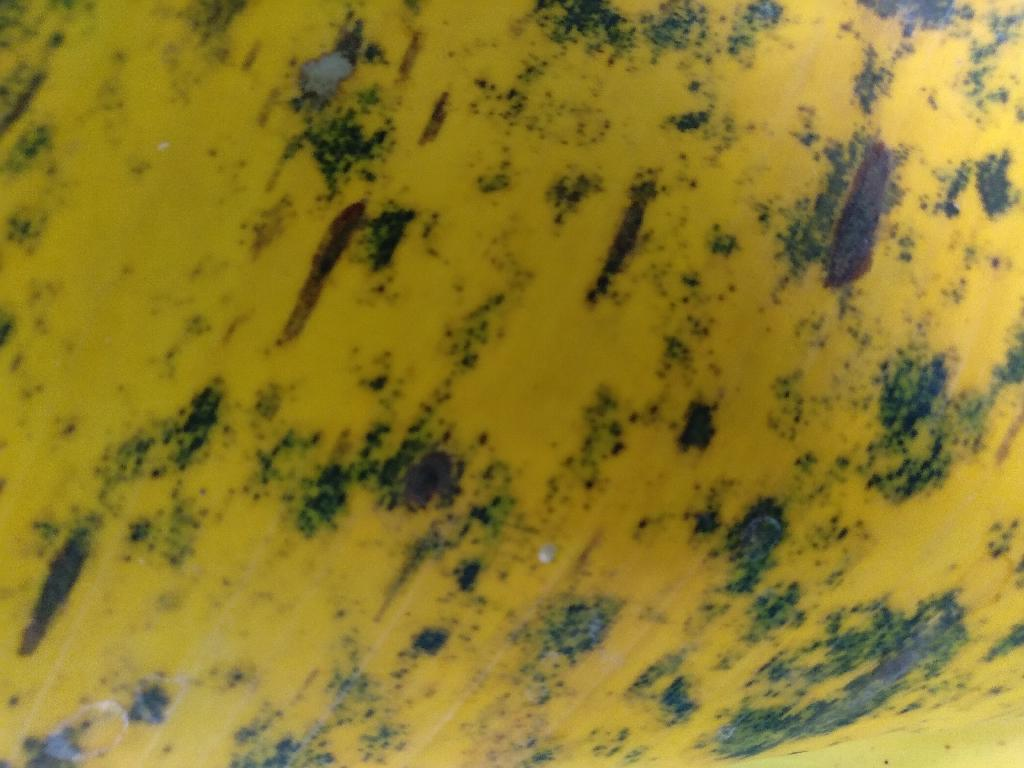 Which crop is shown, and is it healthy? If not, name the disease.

banana, black sigatoka
